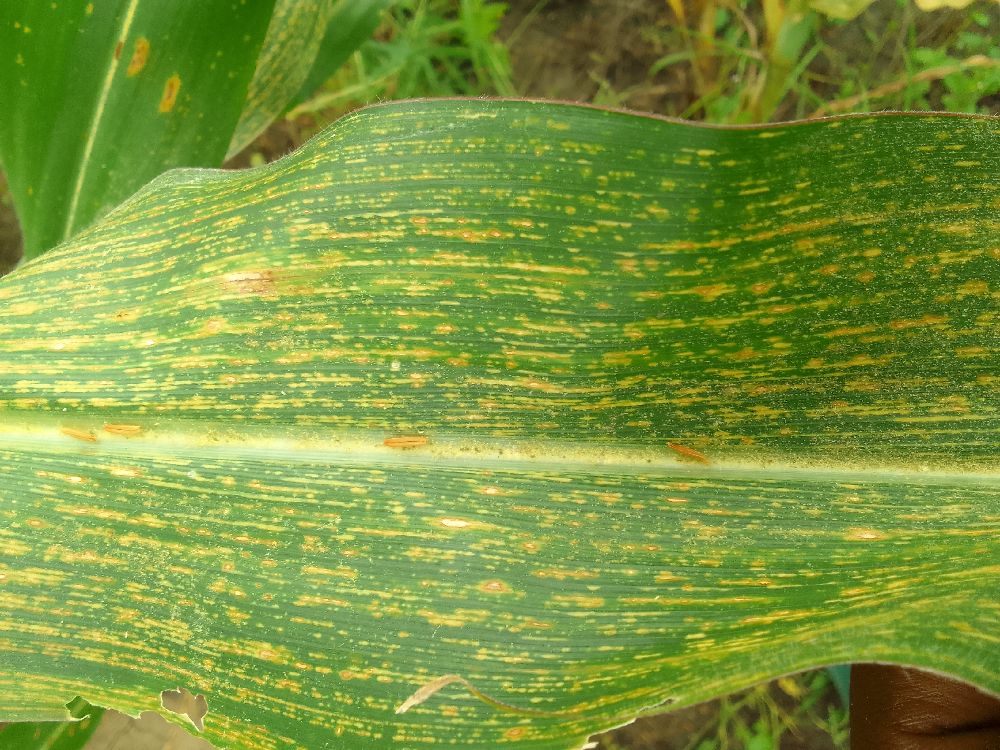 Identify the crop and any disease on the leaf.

maize, maize streak virus
